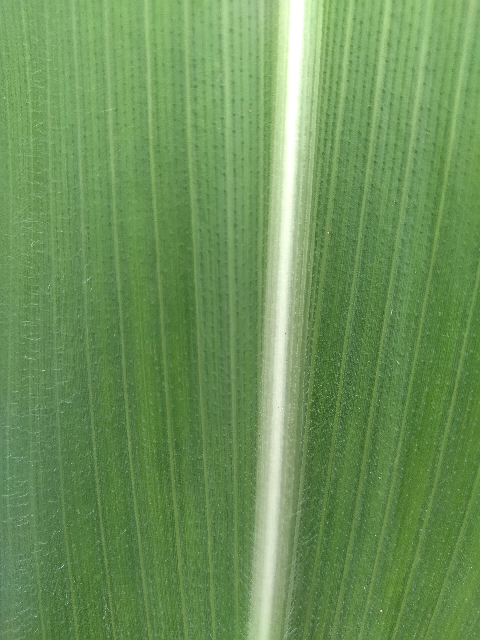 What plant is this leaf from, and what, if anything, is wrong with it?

maize, healthy
